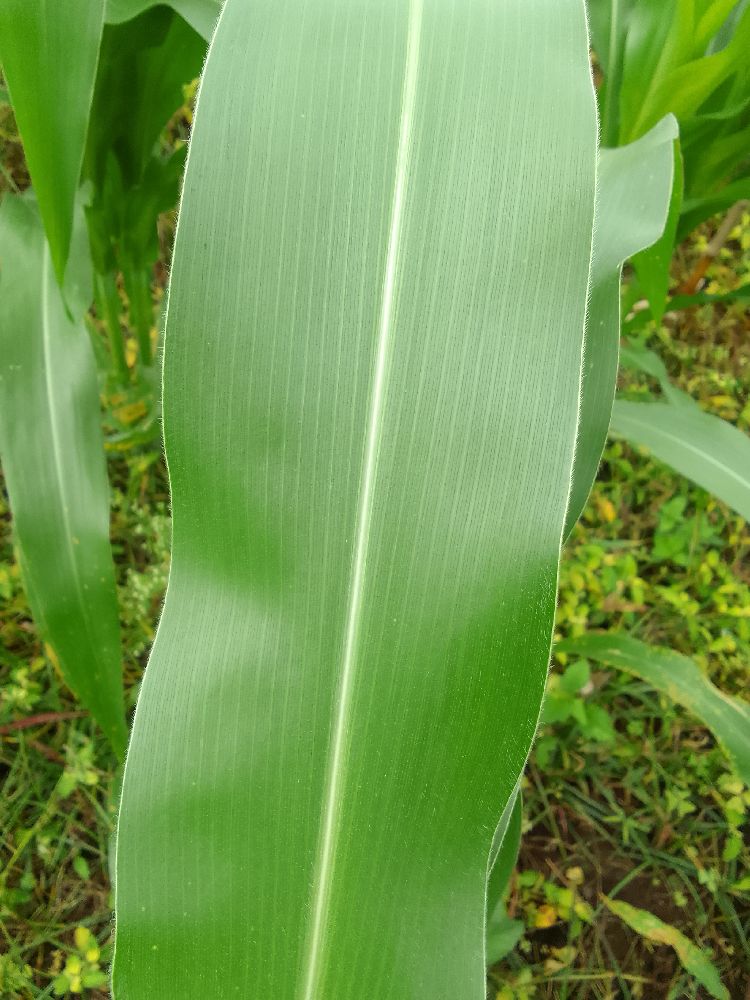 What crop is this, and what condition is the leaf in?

maize, healthy
